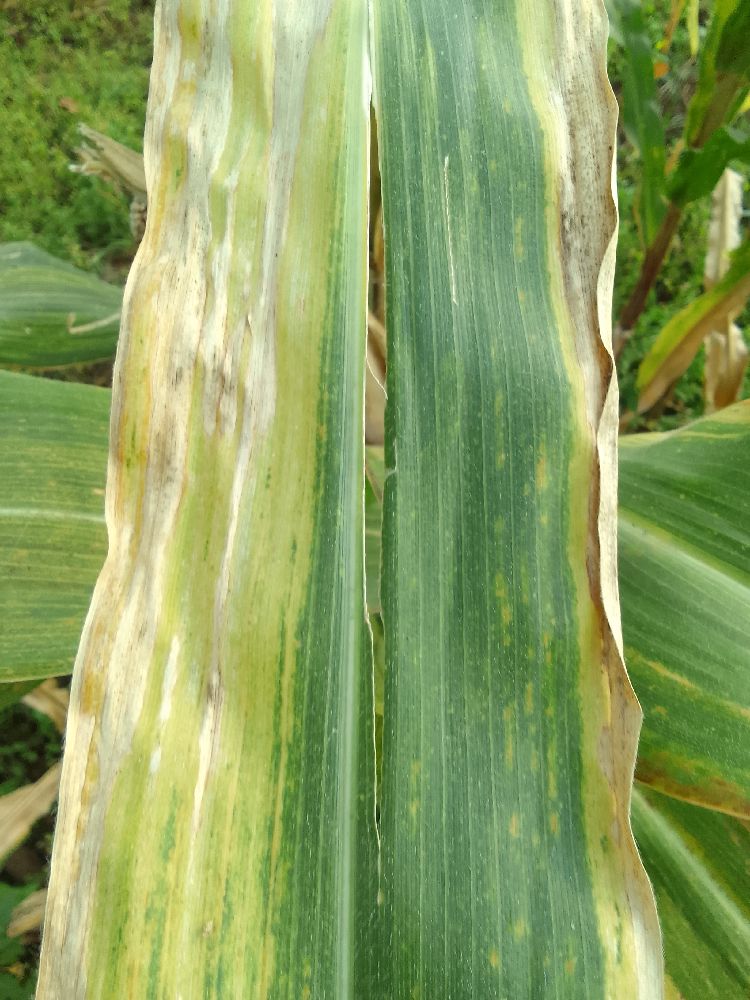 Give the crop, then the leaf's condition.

maize, maize lethal necrosis
